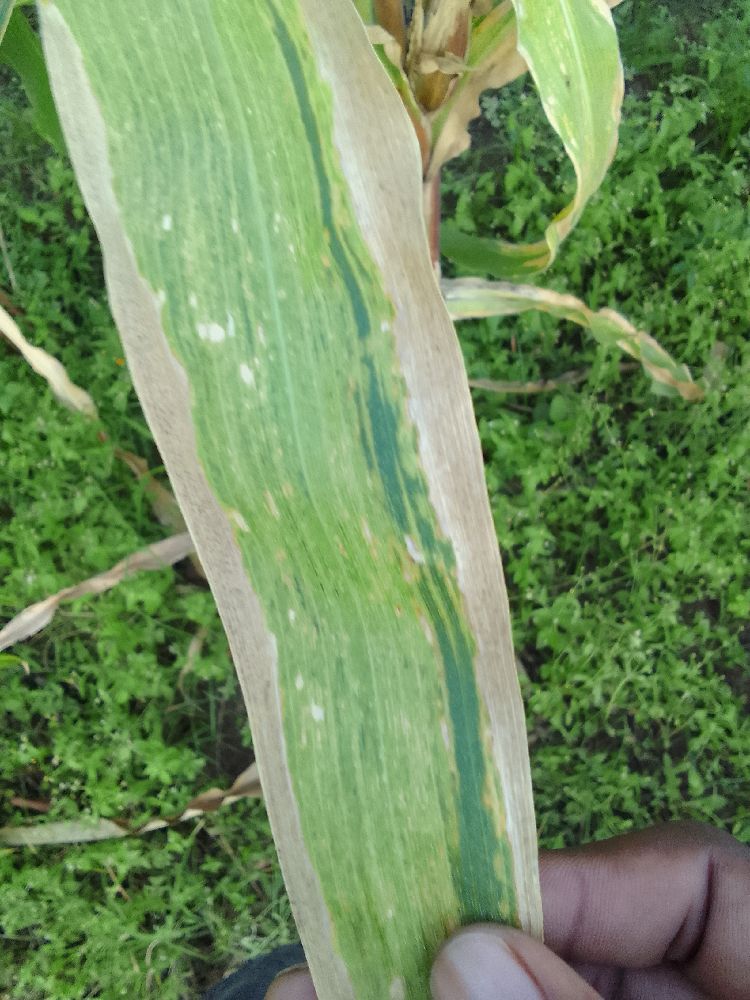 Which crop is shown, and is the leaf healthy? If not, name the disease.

maize, maize lethal necrosis
